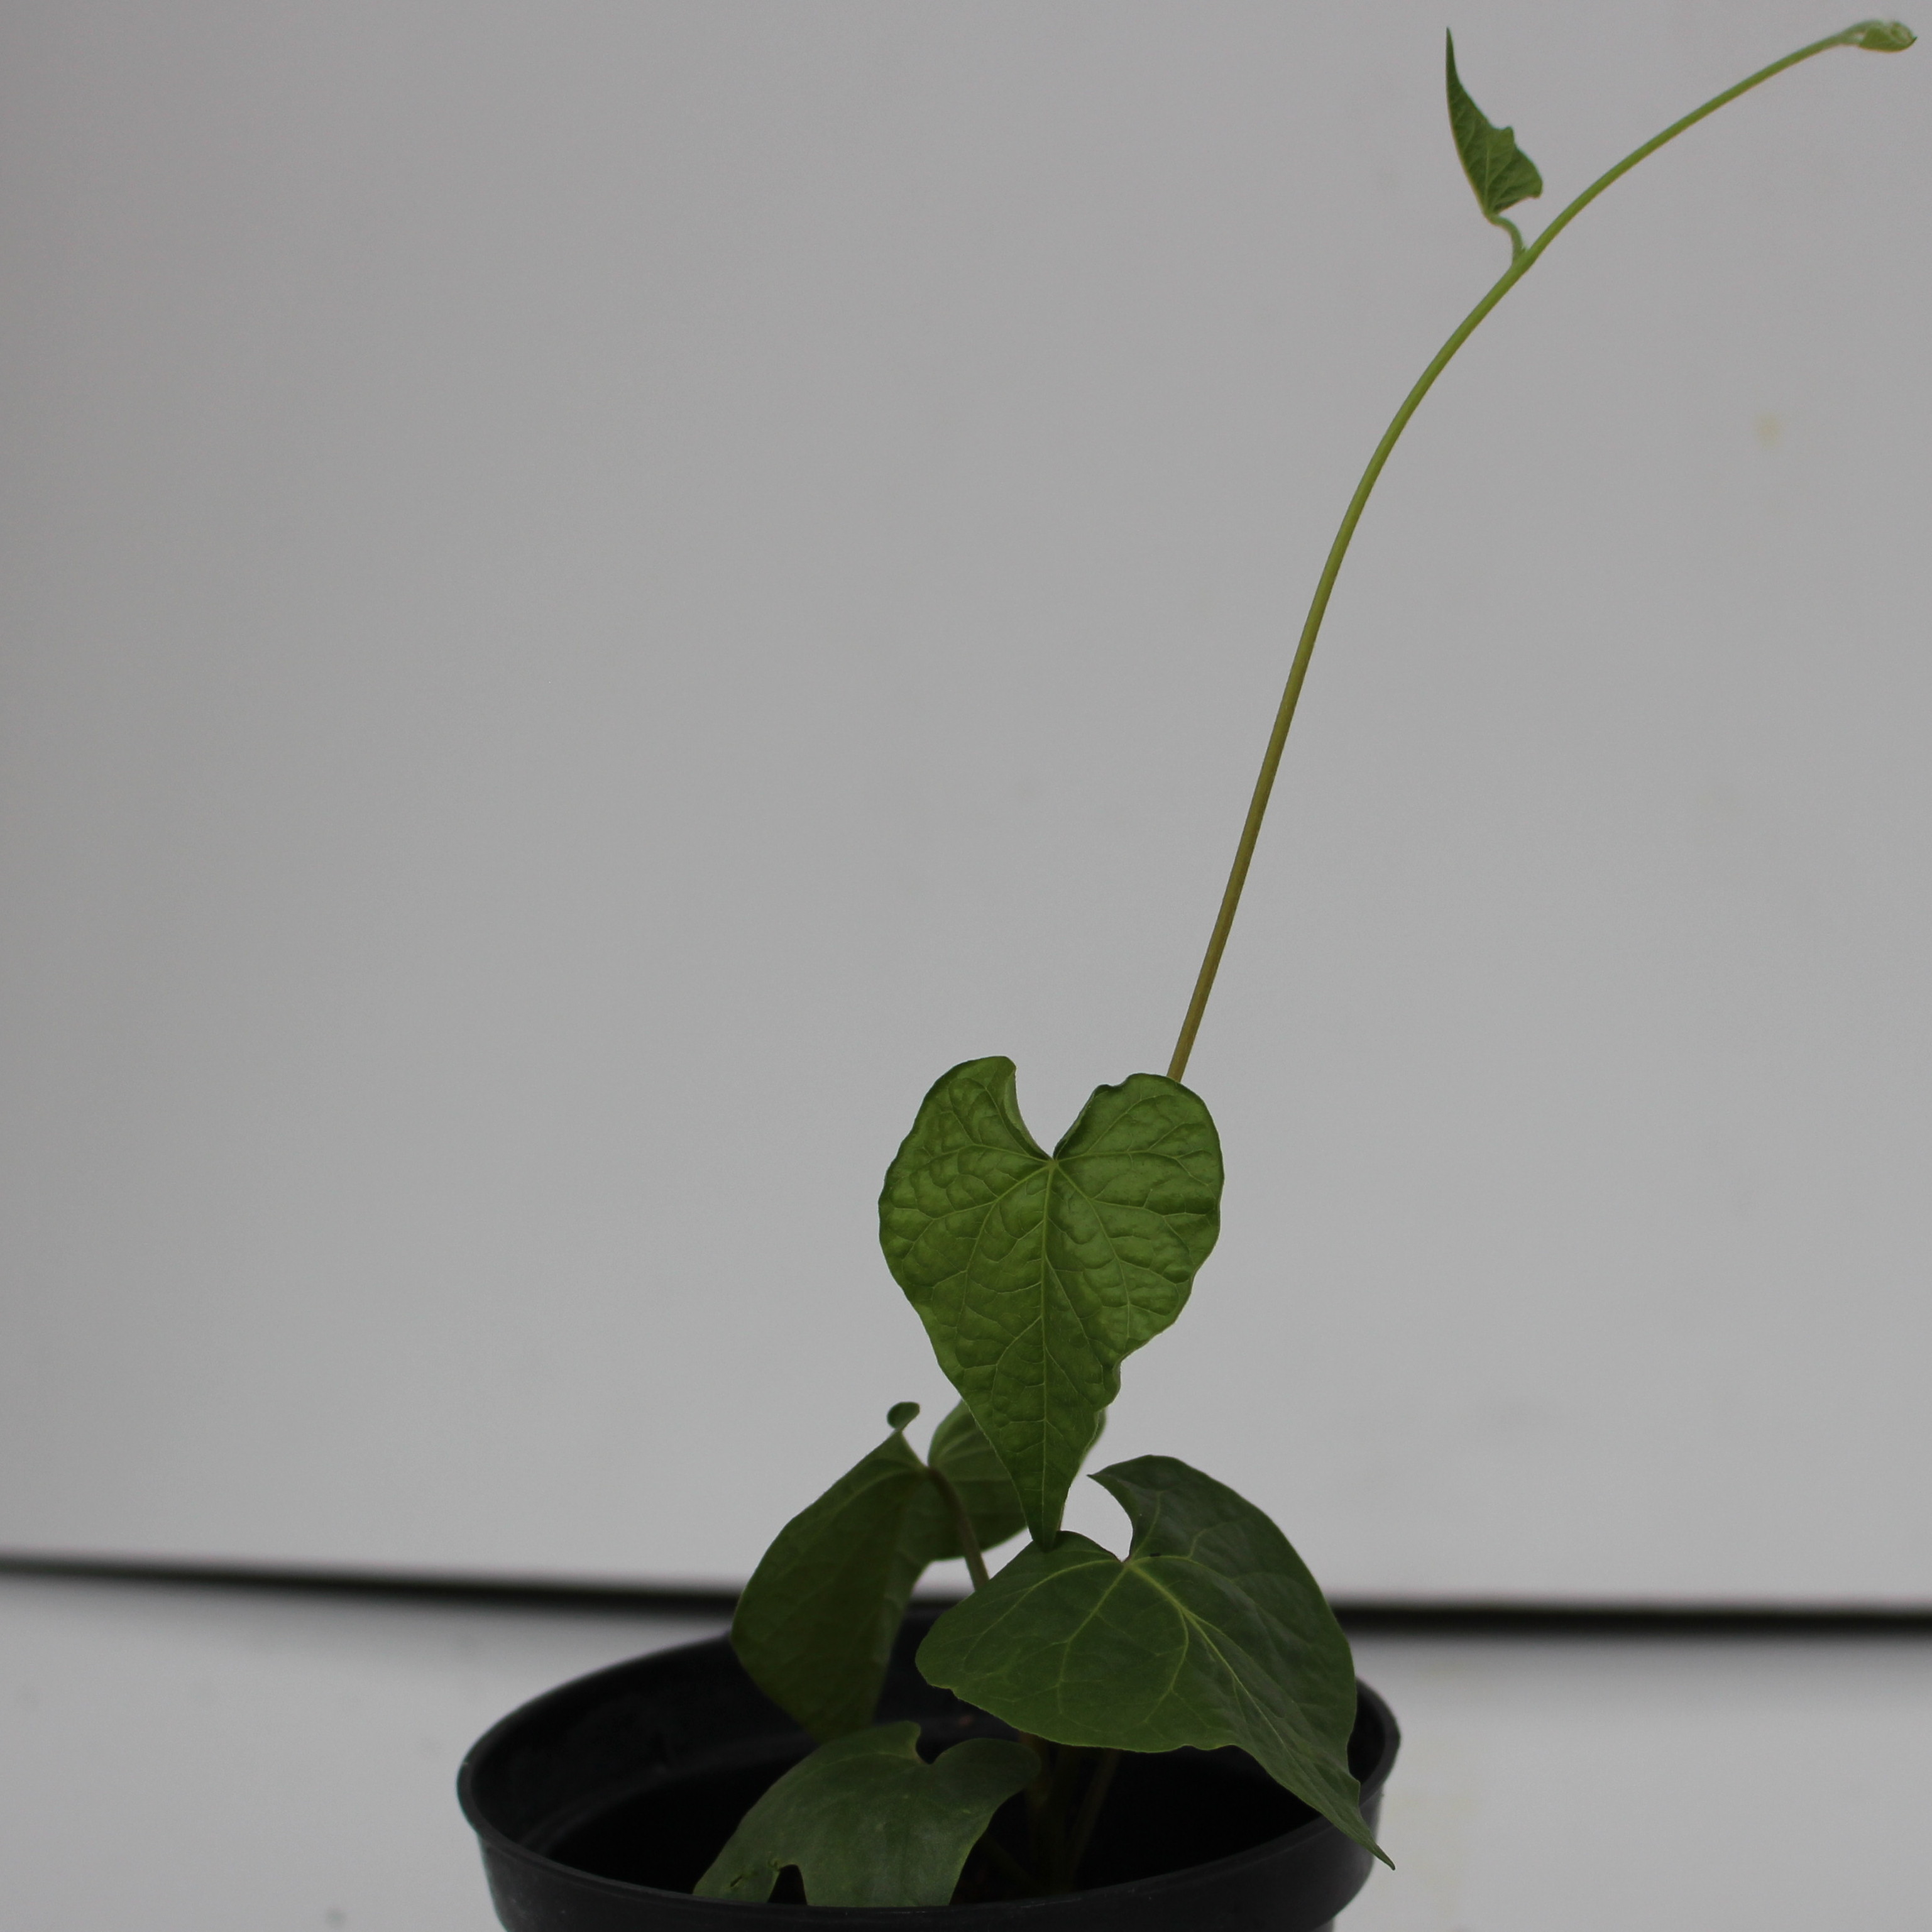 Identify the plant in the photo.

Convolvulus arvensis
